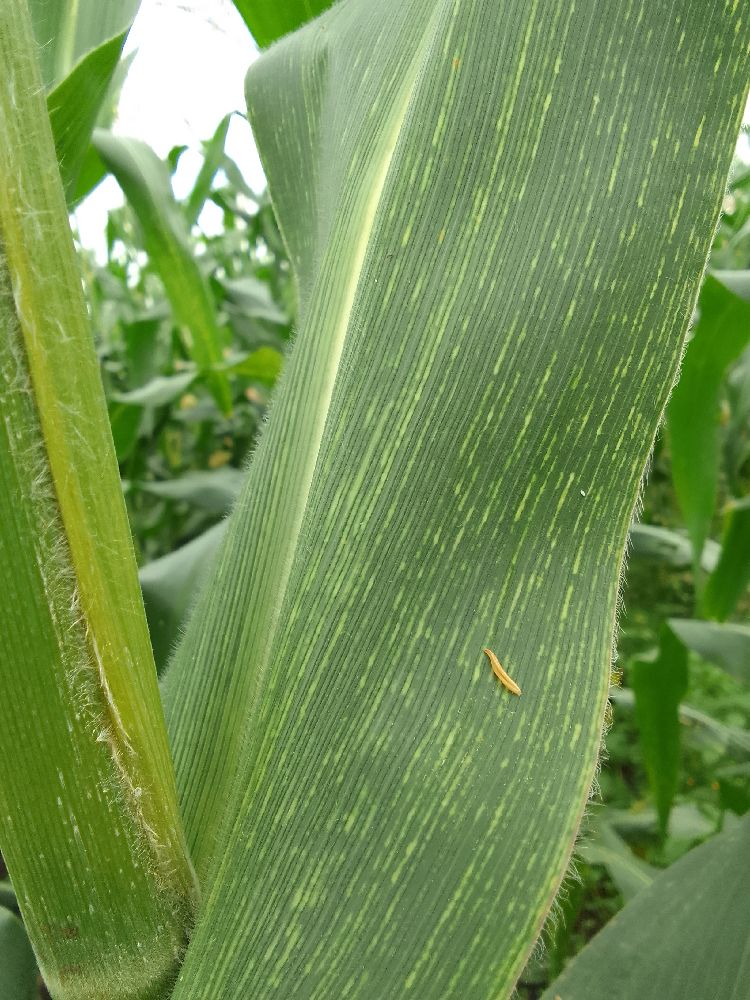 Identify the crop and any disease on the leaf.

maize, maize streak virus
